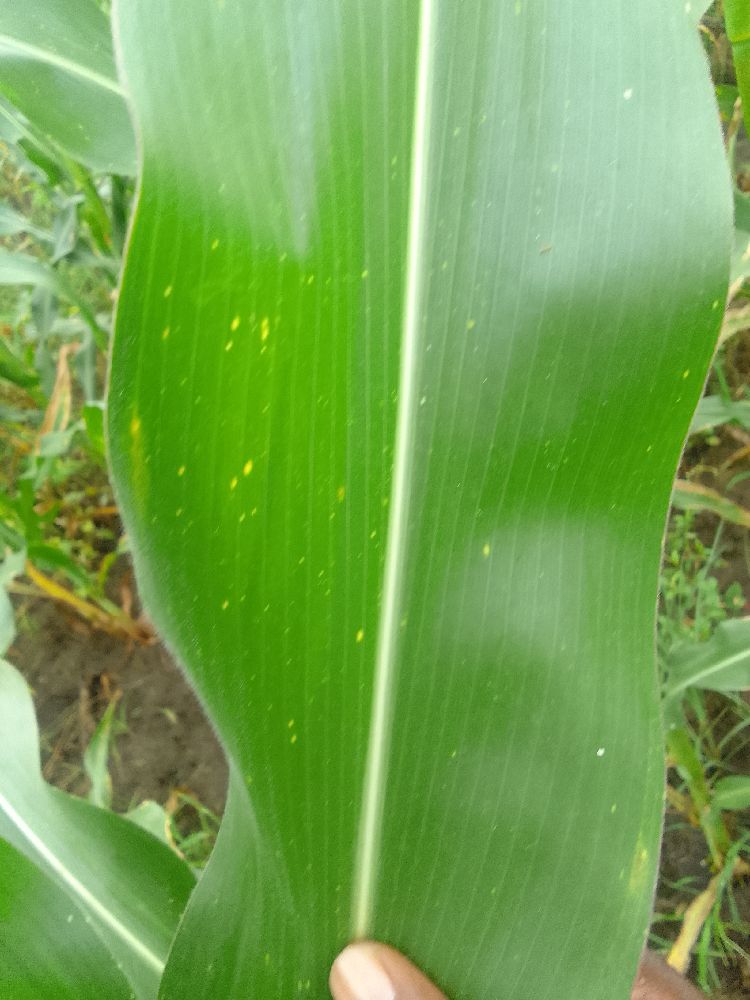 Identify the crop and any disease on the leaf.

maize, healthy
